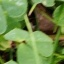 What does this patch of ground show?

unstructured weed
